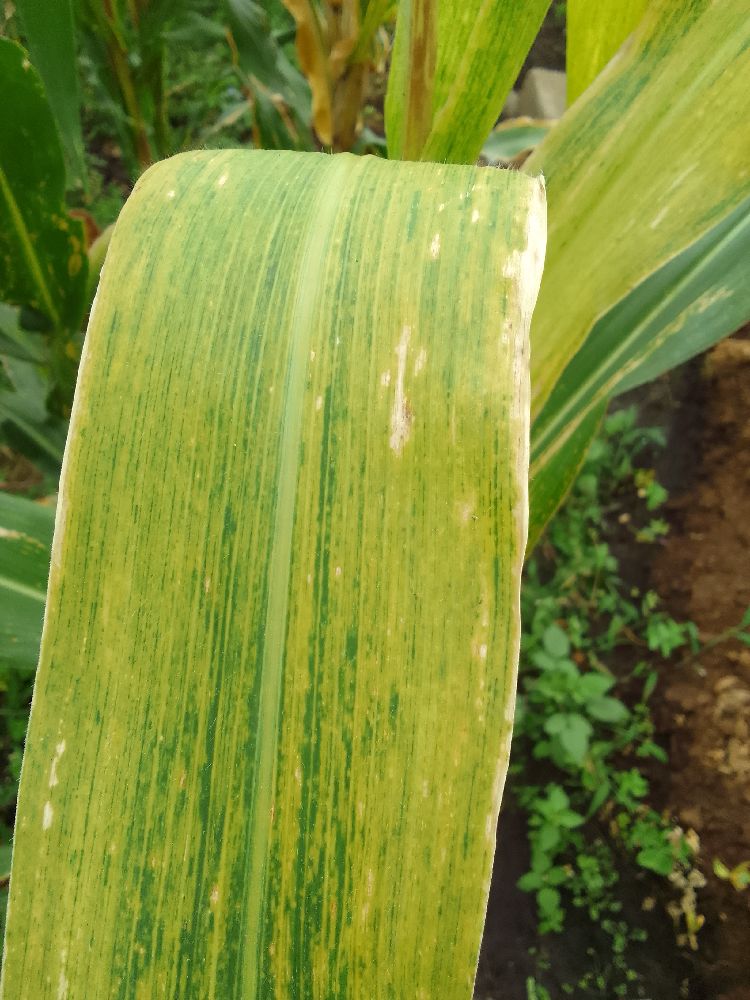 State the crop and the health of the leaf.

maize, maize lethal necrosis
